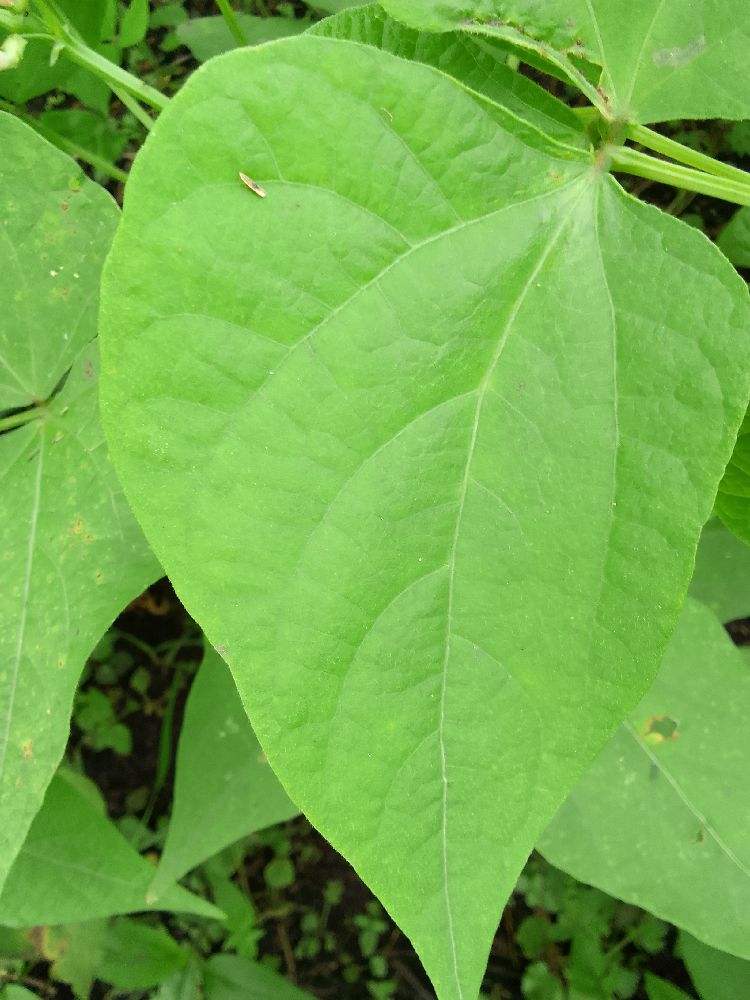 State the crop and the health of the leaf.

common bean, healthy
